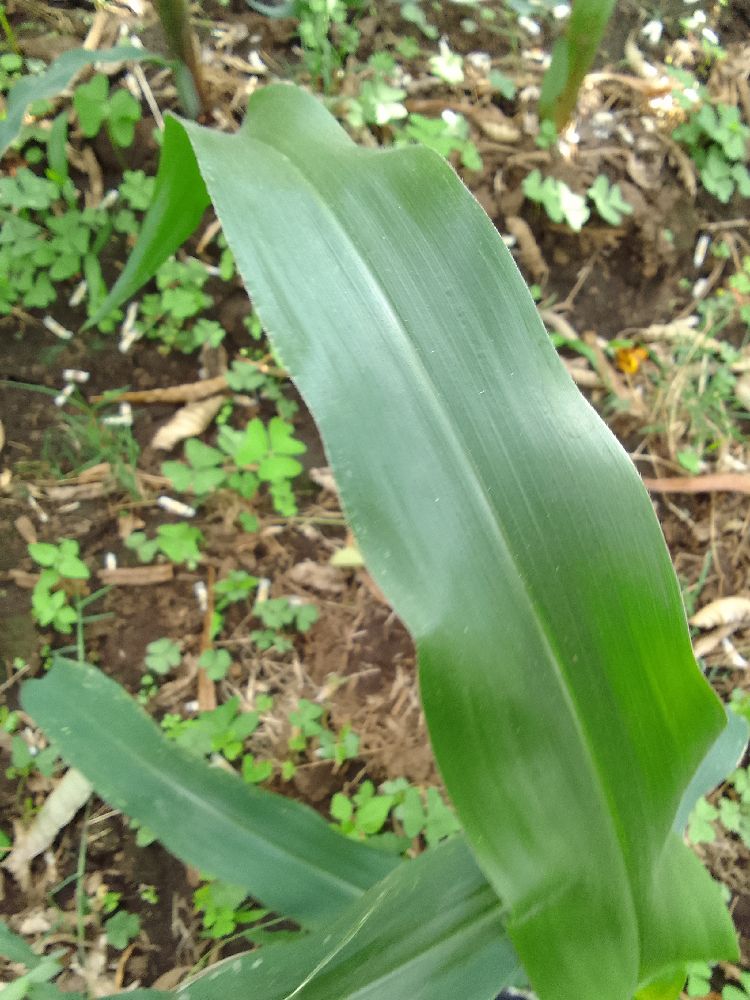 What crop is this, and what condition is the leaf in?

maize, healthy
